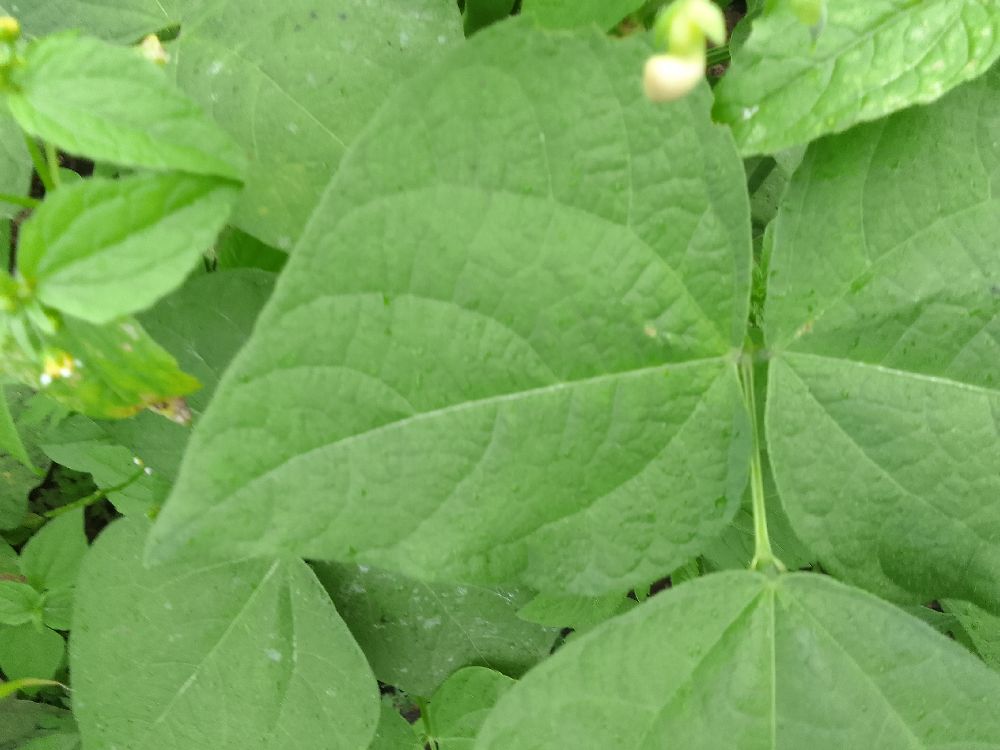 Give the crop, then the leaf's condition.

common bean, healthy
